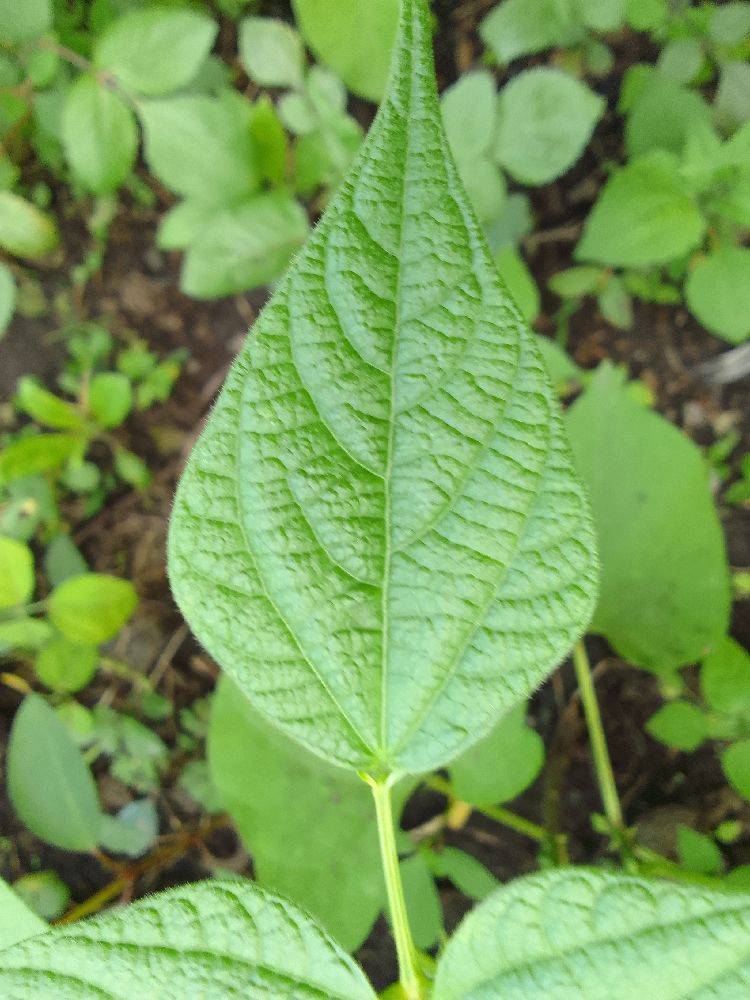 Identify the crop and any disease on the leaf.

common bean, healthy
